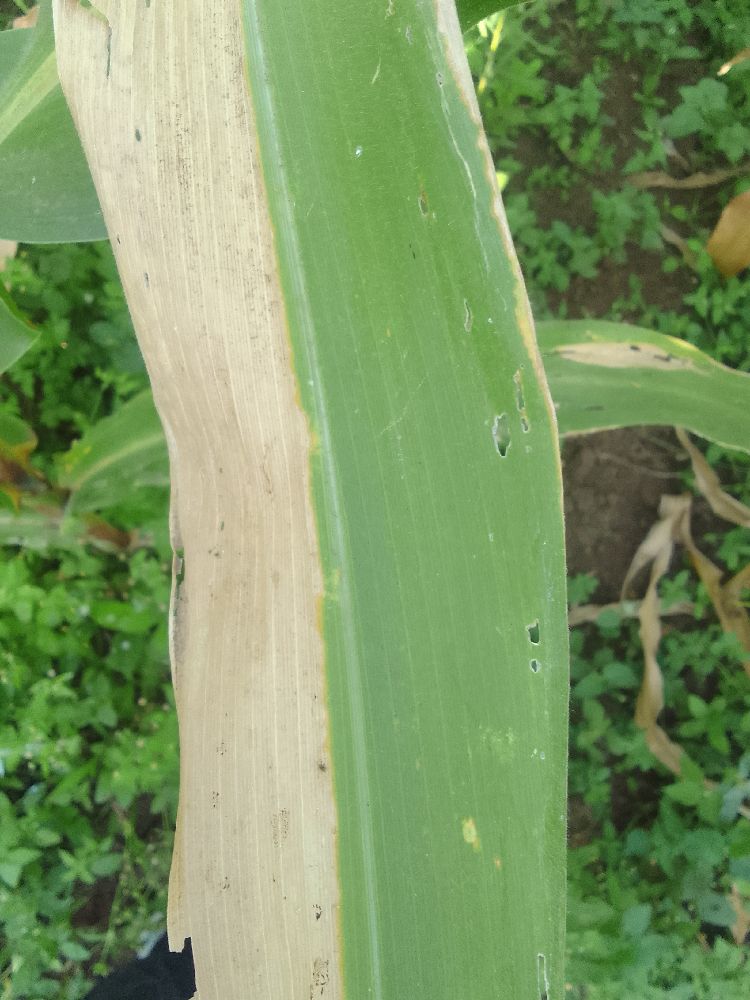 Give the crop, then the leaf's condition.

maize, maize lethal necrosis
